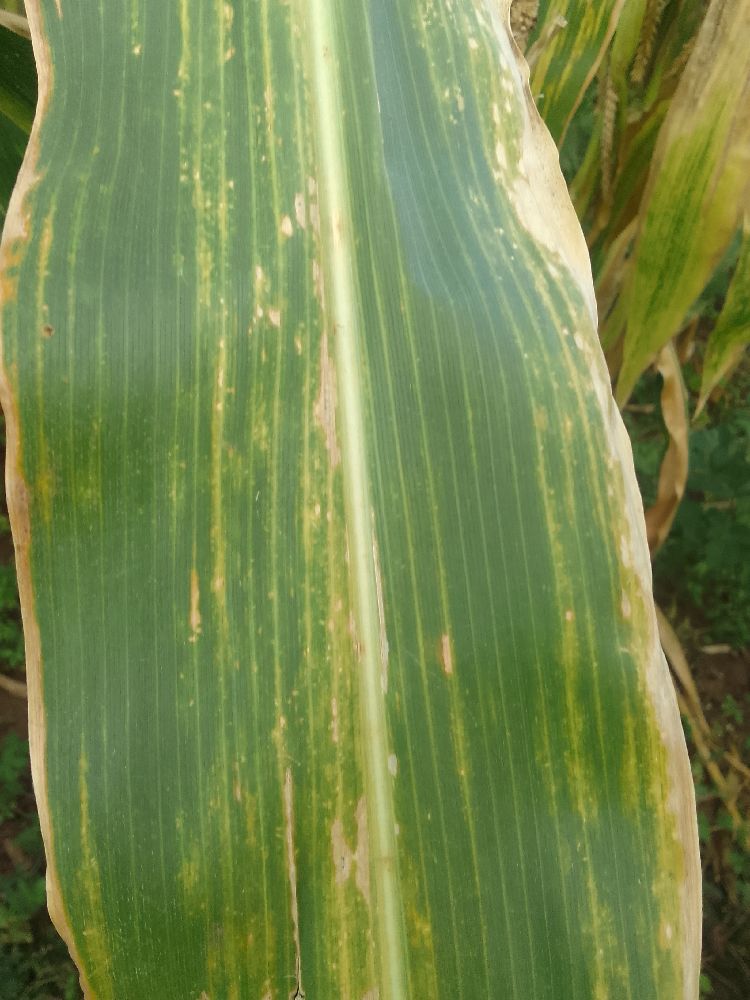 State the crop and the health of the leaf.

maize, maize lethal necrosis
